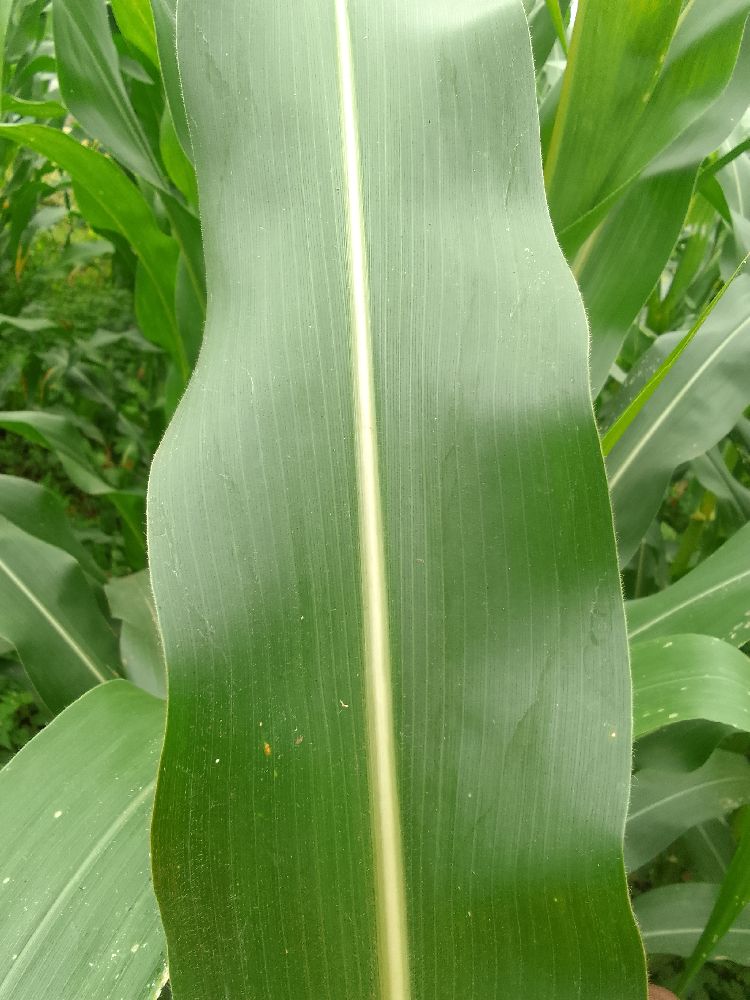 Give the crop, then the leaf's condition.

maize, healthy
